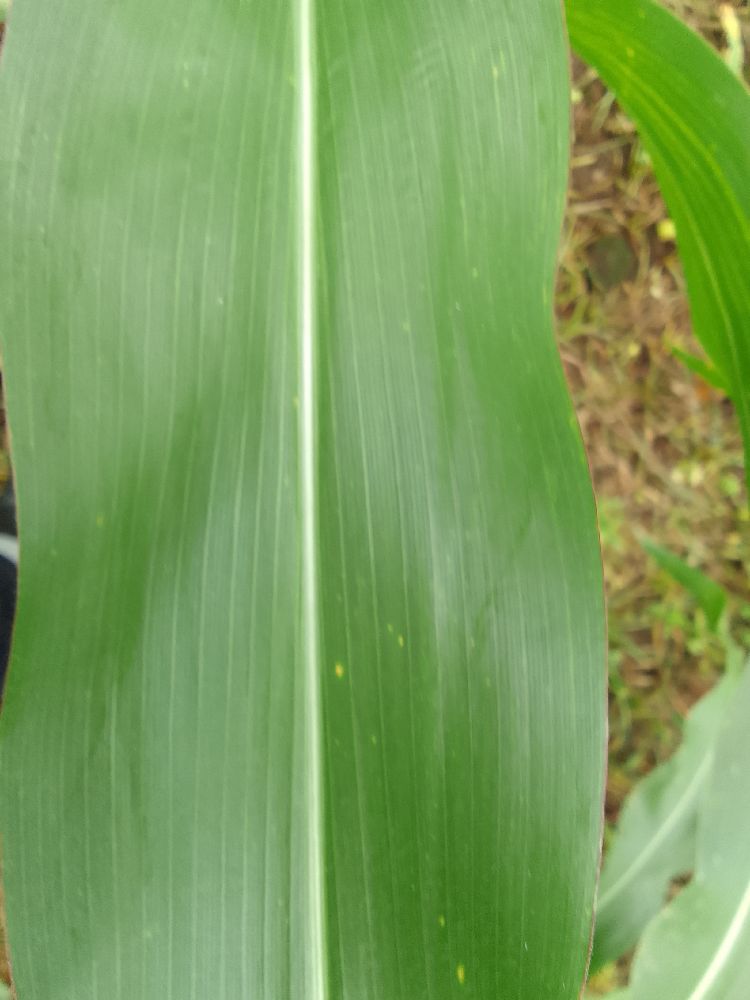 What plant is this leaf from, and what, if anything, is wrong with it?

maize, healthy
